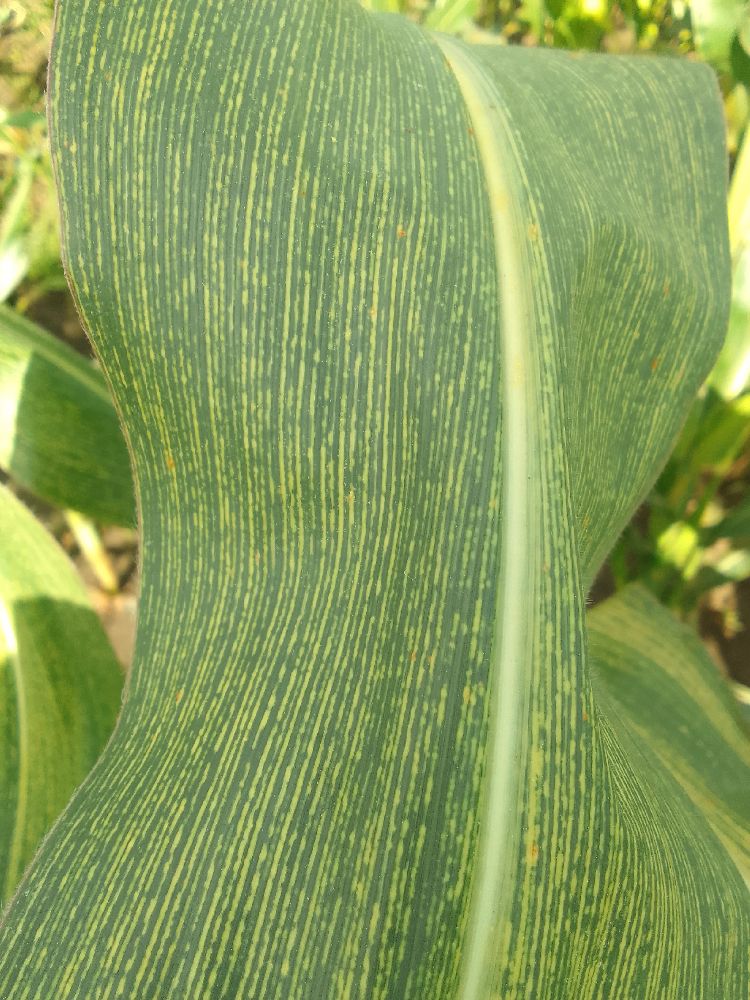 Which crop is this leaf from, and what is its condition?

maize, maize streak virus
